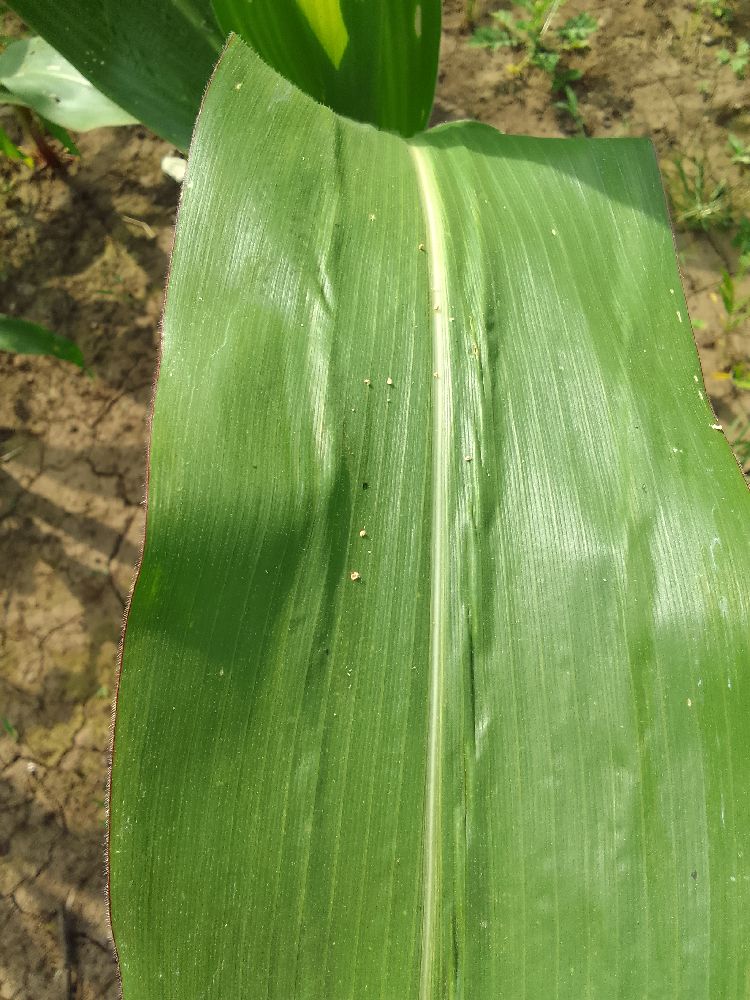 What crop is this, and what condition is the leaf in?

maize, healthy
